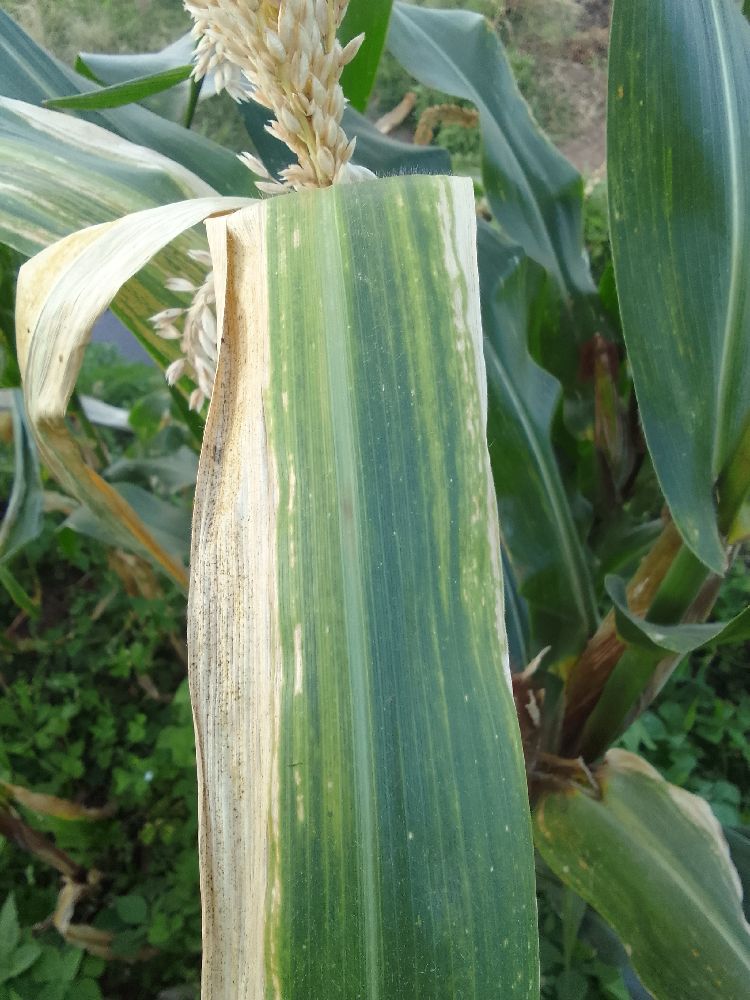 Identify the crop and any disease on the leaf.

maize, maize lethal necrosis
